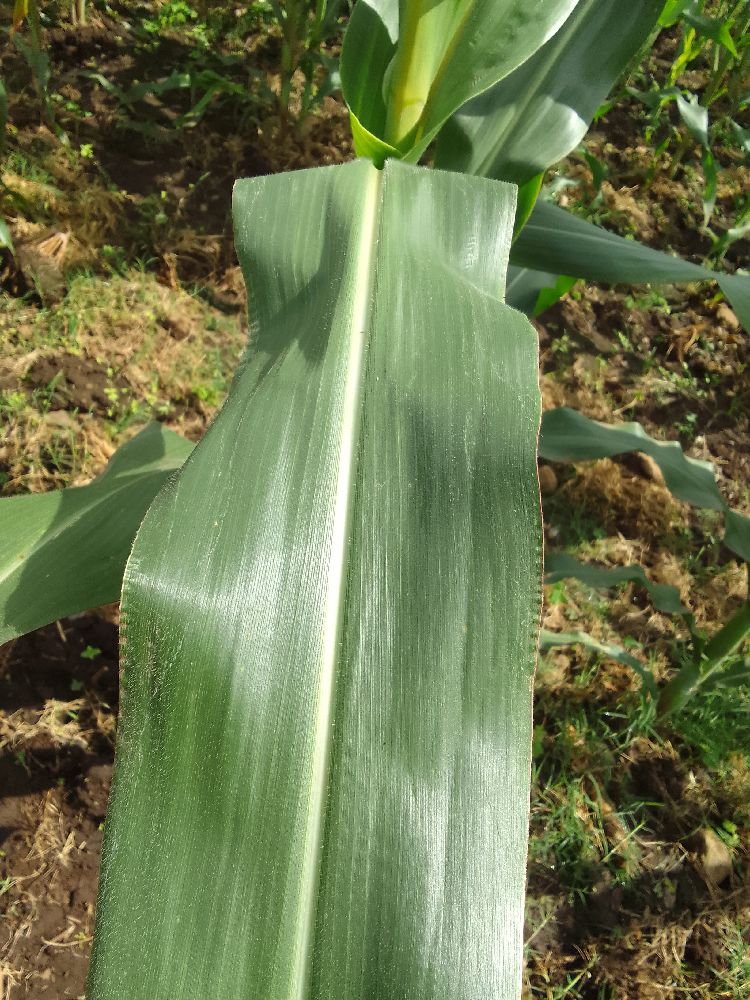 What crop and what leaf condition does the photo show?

maize, healthy
